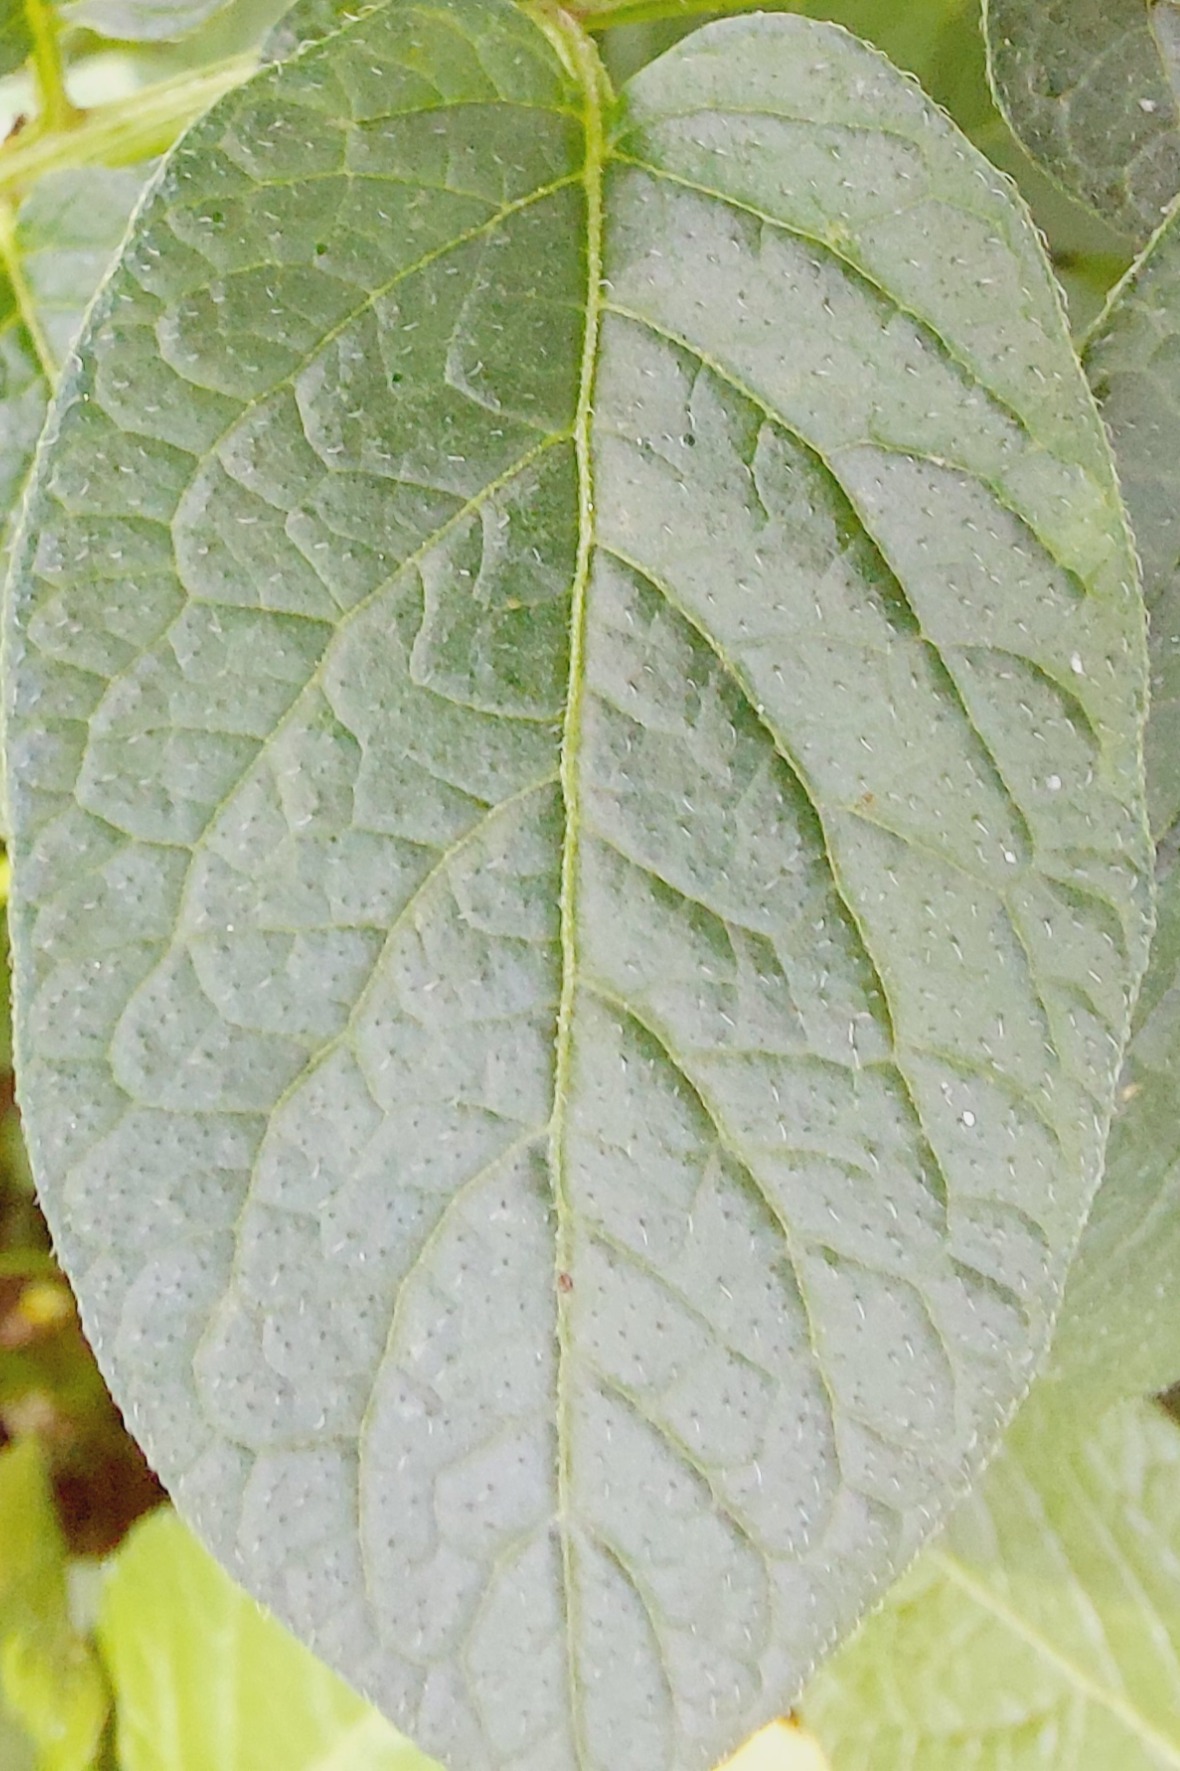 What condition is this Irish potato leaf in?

healthy
